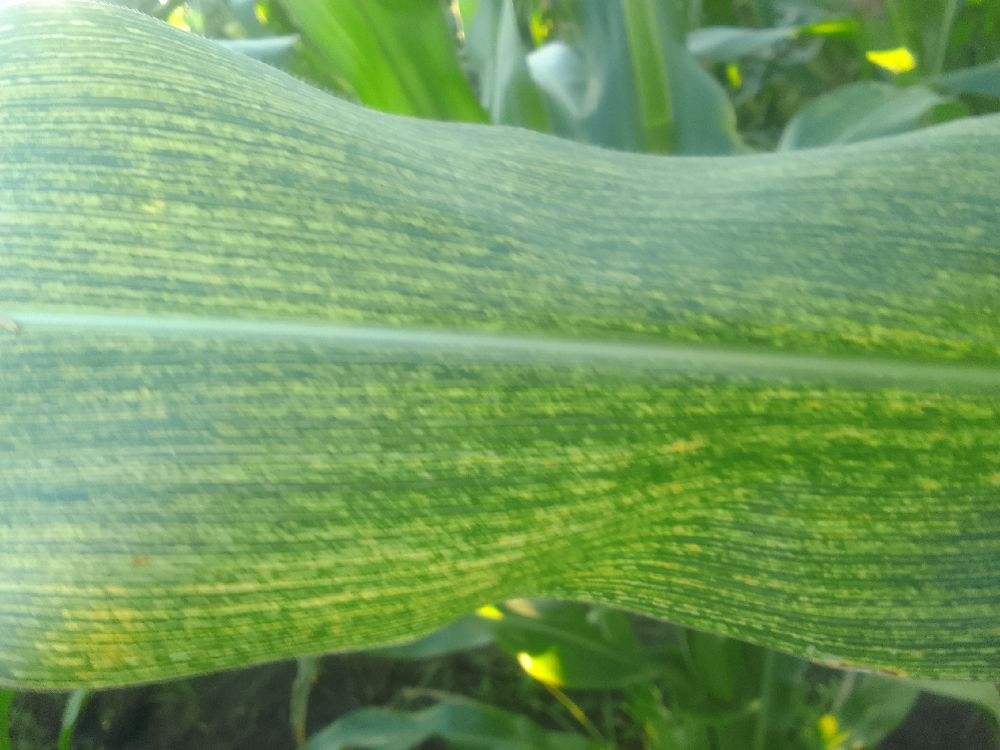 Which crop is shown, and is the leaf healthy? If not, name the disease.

maize, maize streak virus
